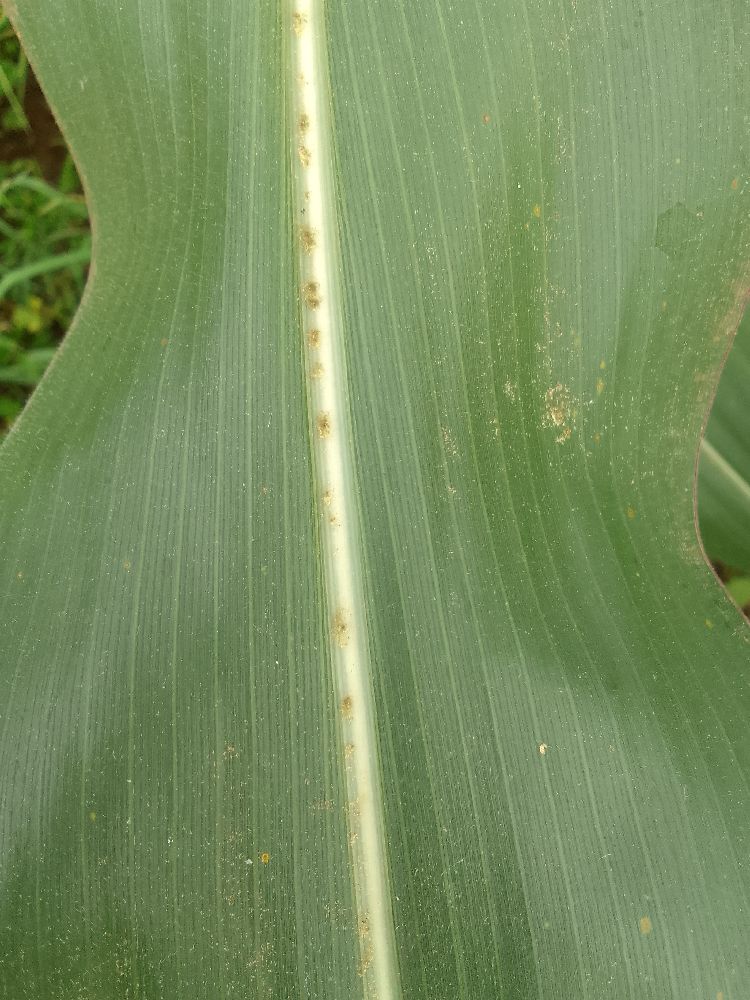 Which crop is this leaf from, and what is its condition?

maize, healthy
